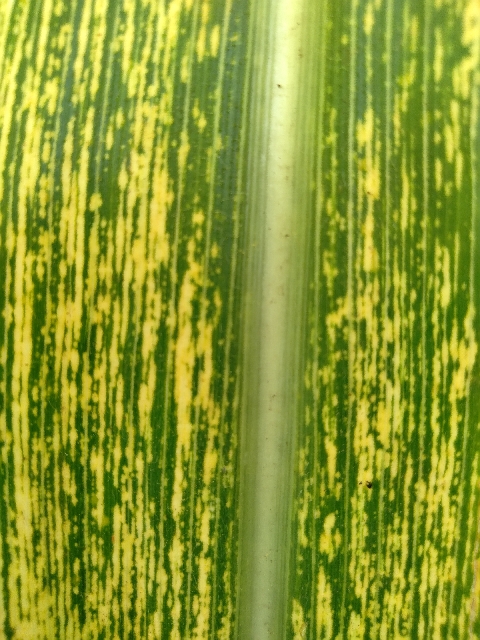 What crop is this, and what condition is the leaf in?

maize, maize streak virus
